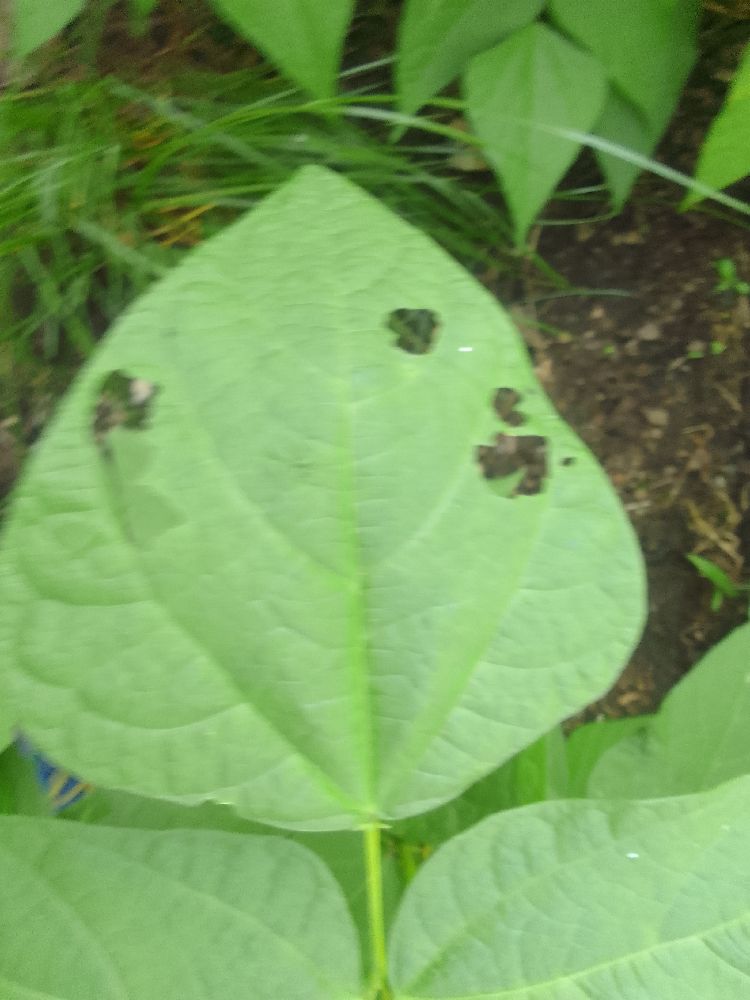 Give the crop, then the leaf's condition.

common bean, healthy
